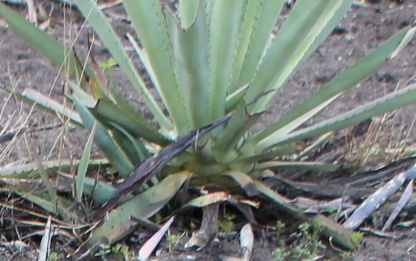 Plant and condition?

agave, yellow
